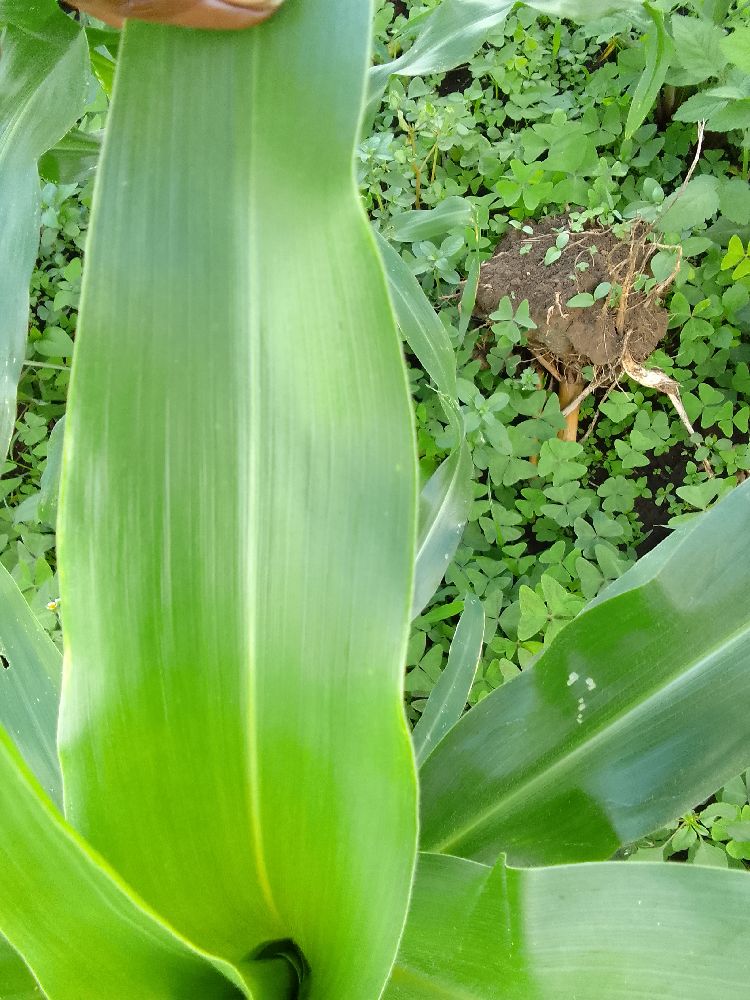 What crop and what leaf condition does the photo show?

maize, healthy
